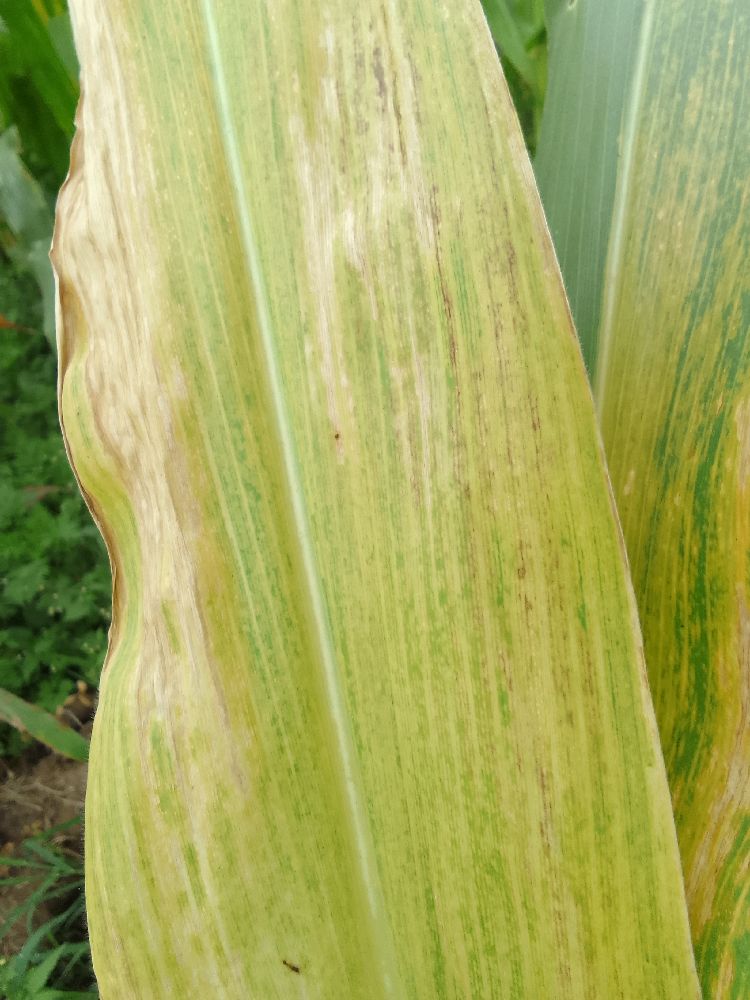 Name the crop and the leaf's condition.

maize, maize lethal necrosis
